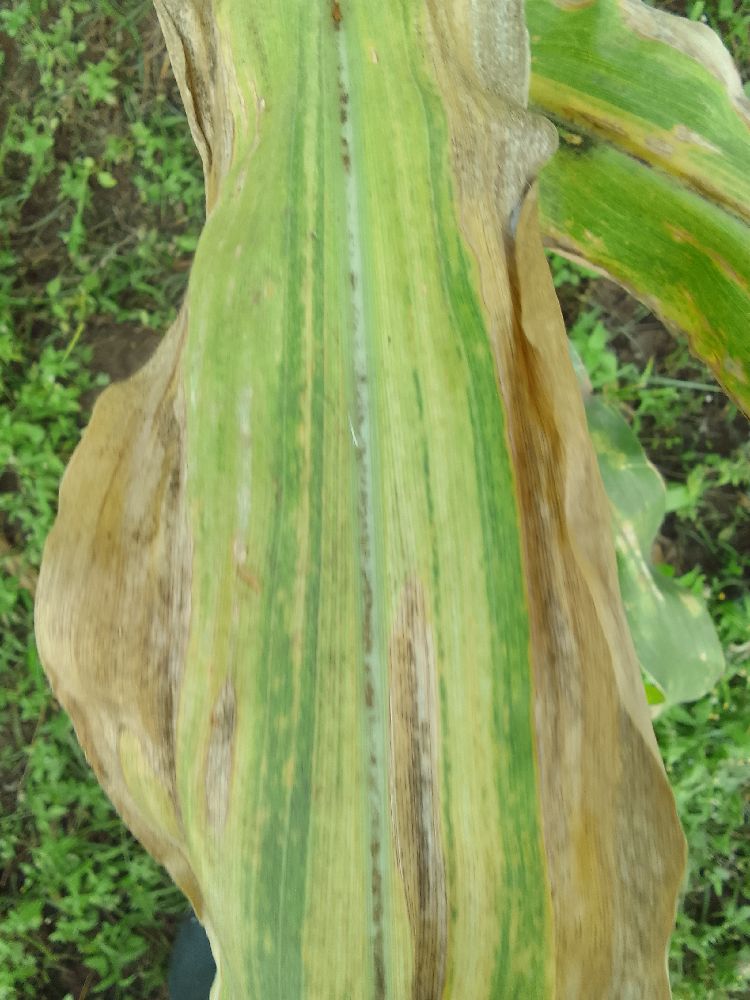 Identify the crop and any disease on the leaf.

maize, maize lethal necrosis
